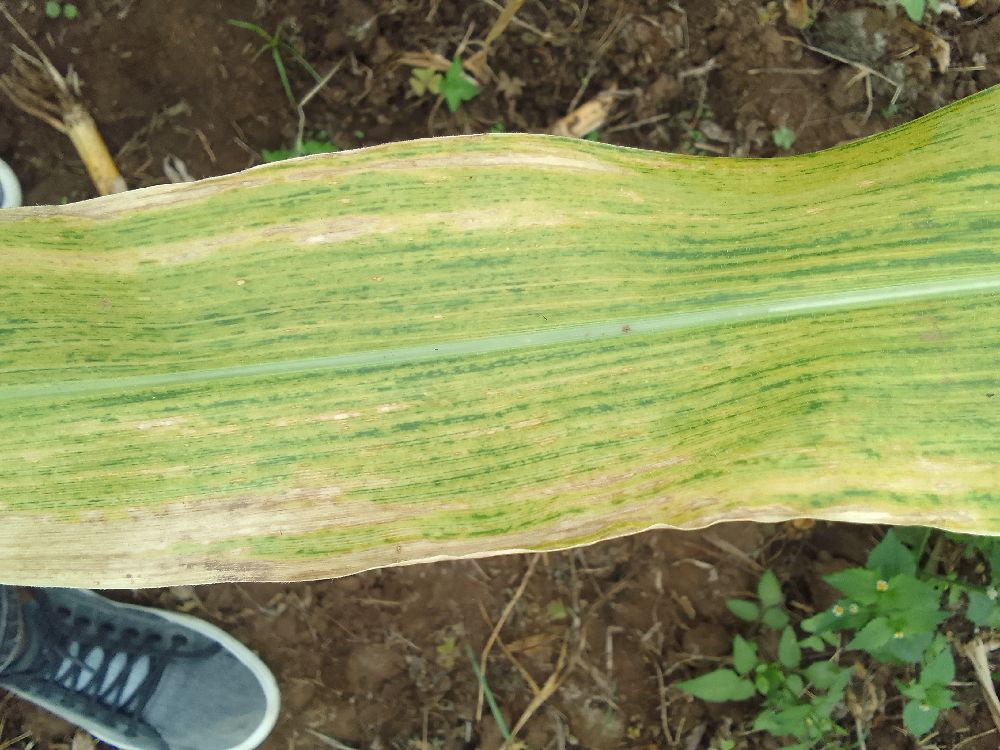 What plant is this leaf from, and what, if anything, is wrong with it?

maize, maize lethal necrosis
